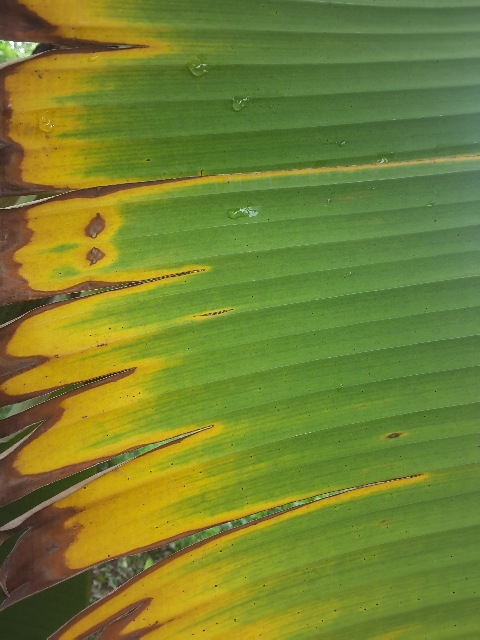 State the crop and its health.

banana, fusarium wilt race 1
